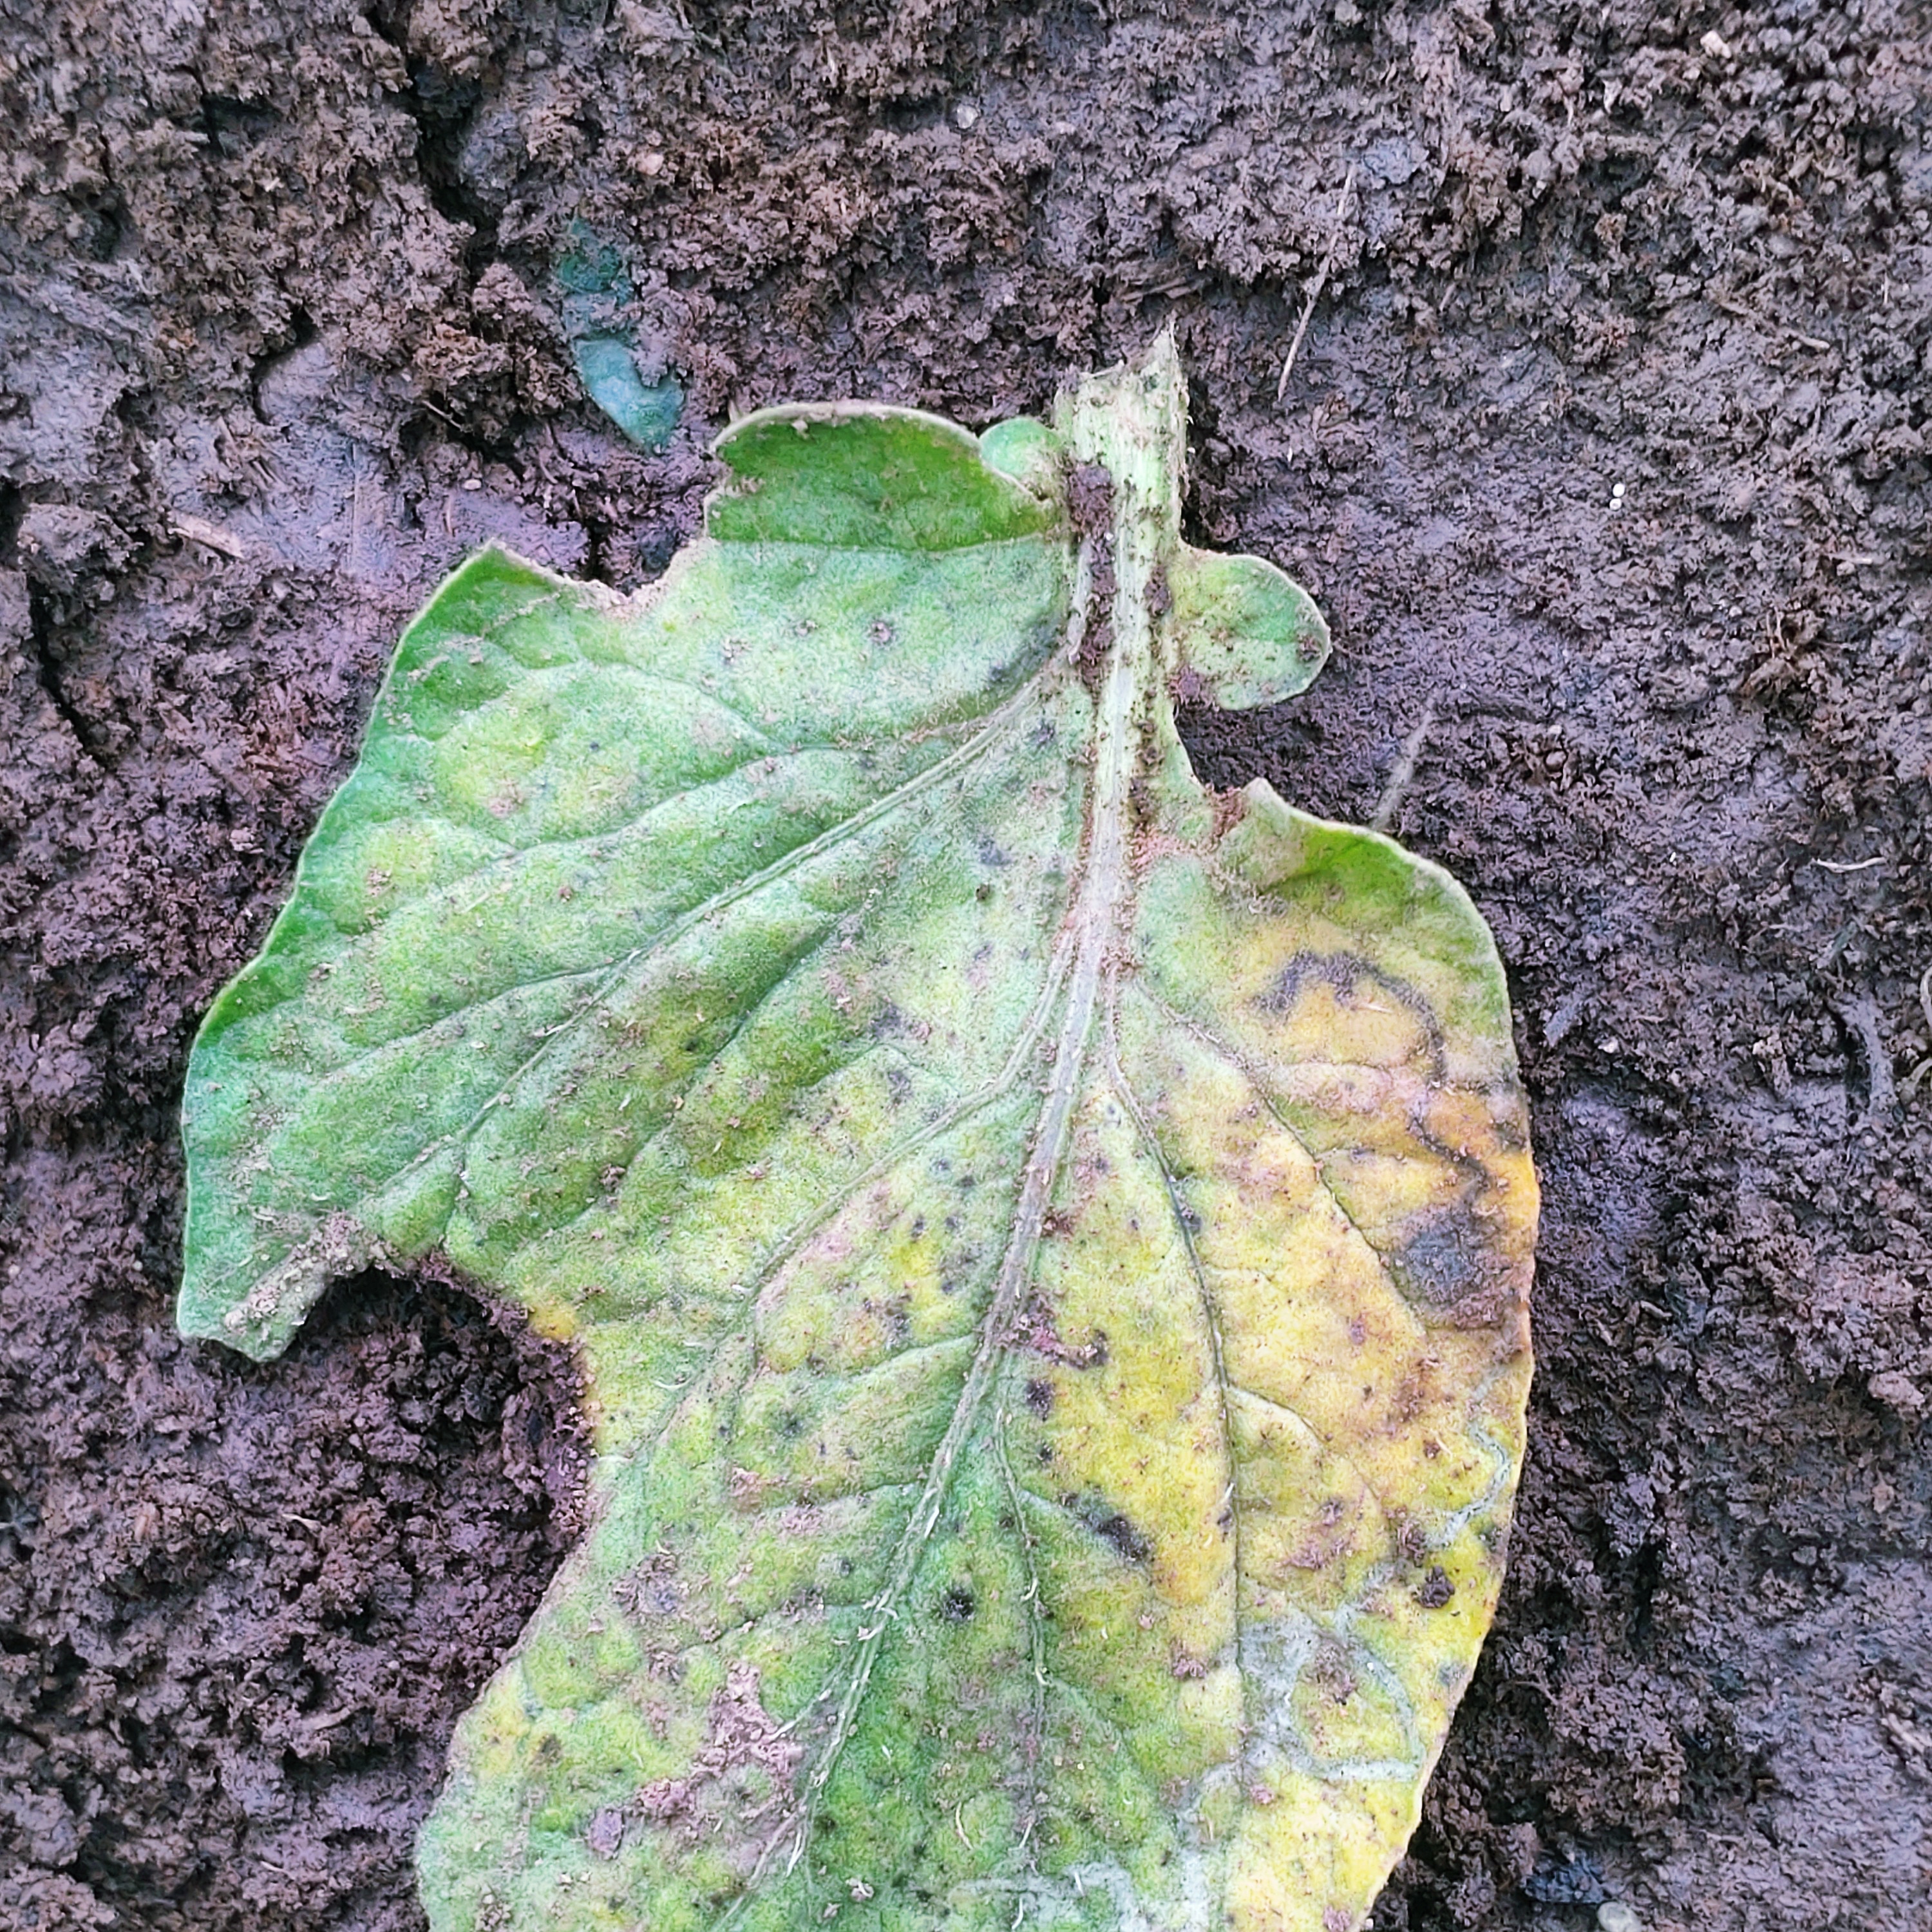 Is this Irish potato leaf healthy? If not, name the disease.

late blight
